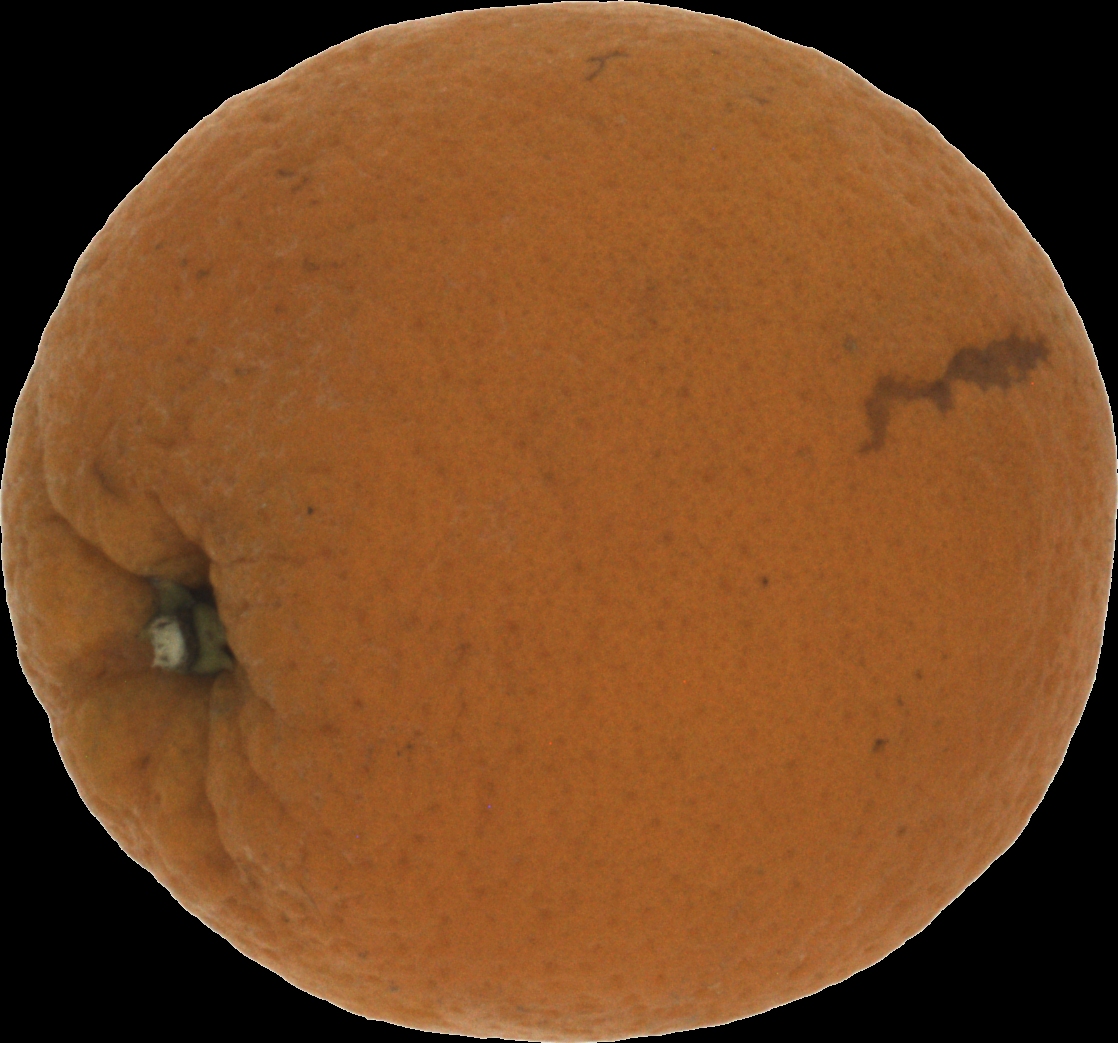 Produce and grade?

orange, bad
